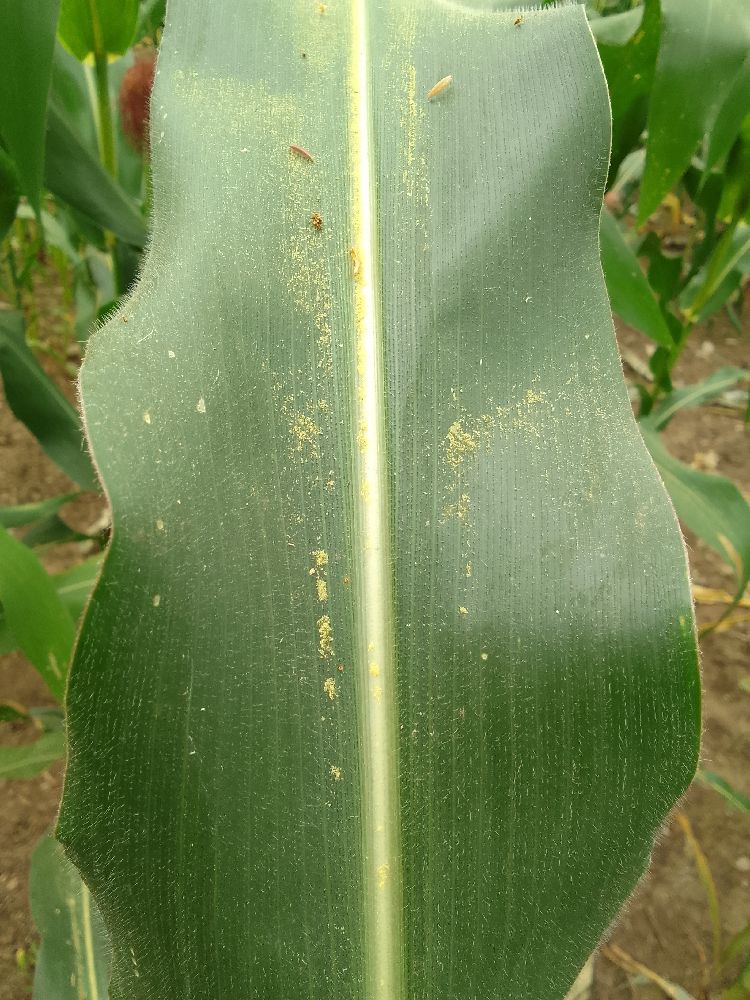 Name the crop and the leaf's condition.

maize, healthy
